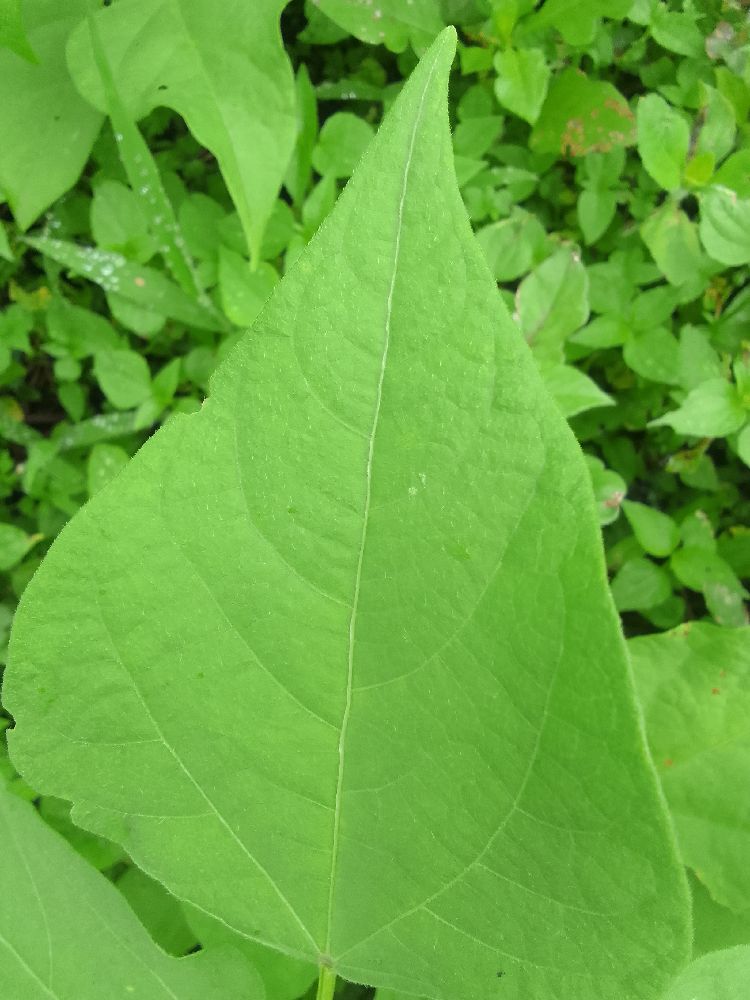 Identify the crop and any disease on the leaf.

common bean, healthy
